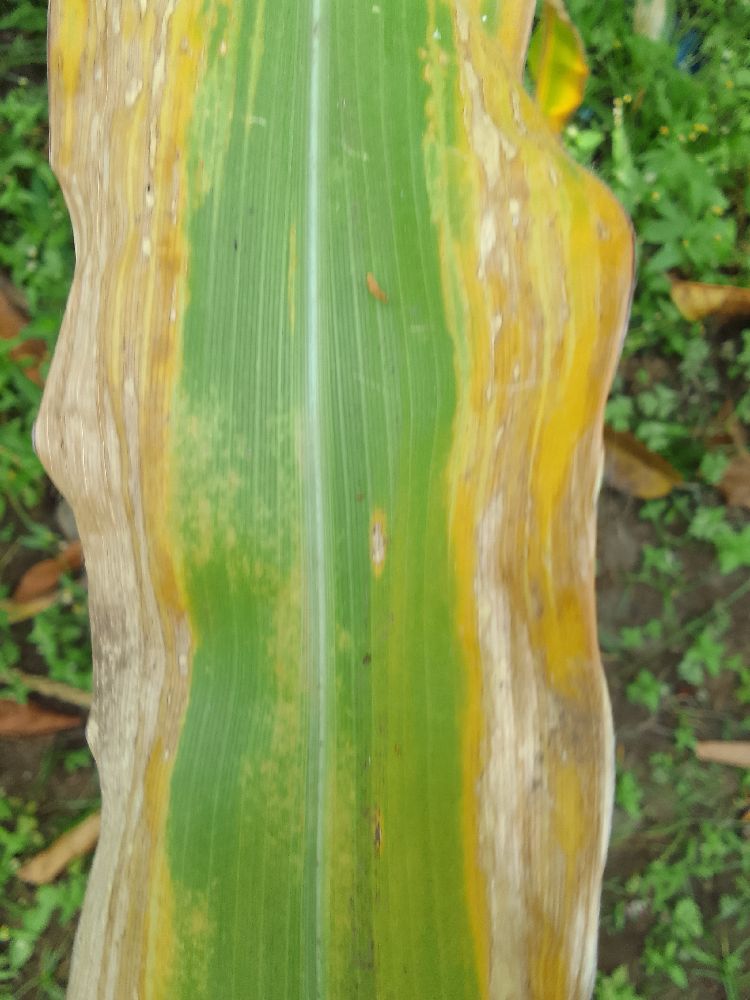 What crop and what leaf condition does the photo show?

maize, maize lethal necrosis
